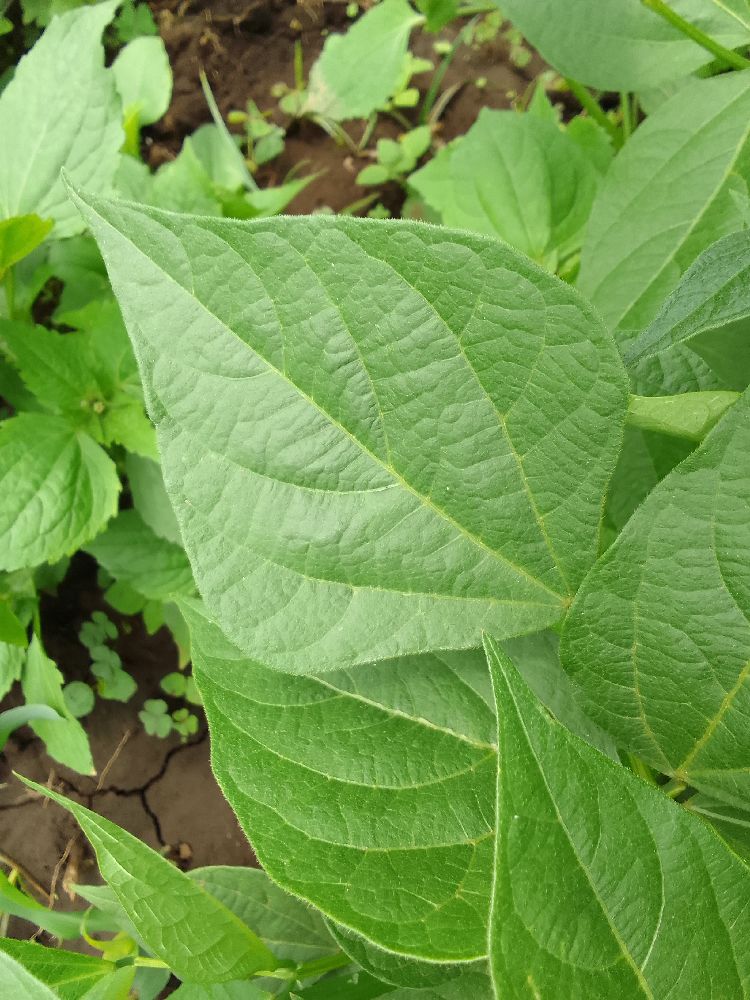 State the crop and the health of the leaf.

common bean, healthy
